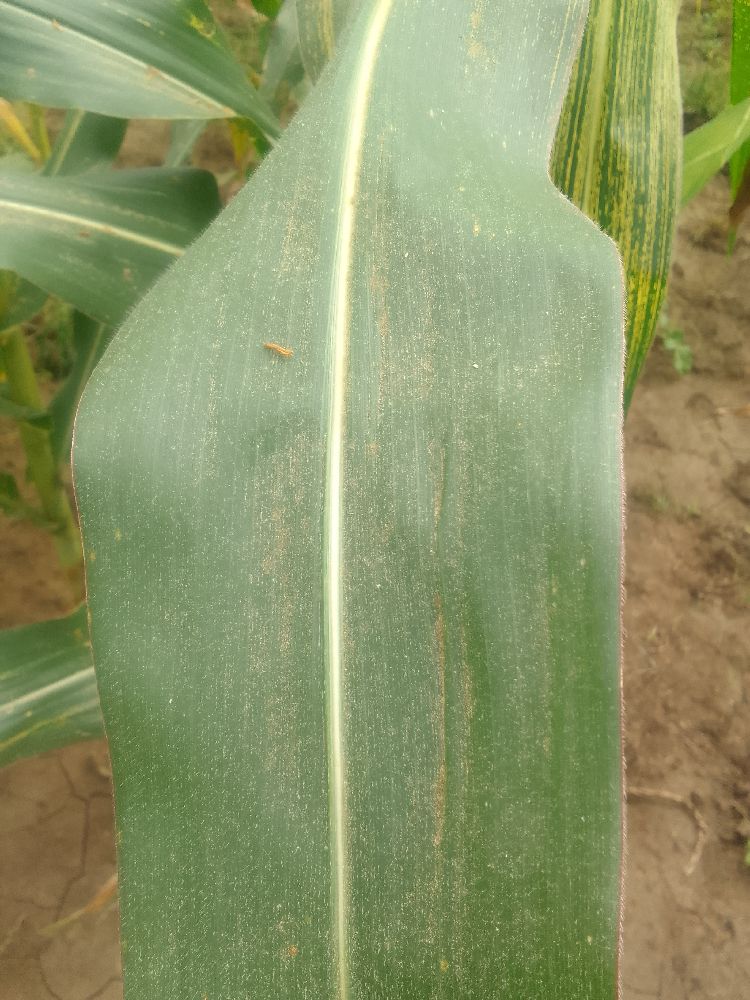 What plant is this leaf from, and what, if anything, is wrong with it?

maize, healthy
